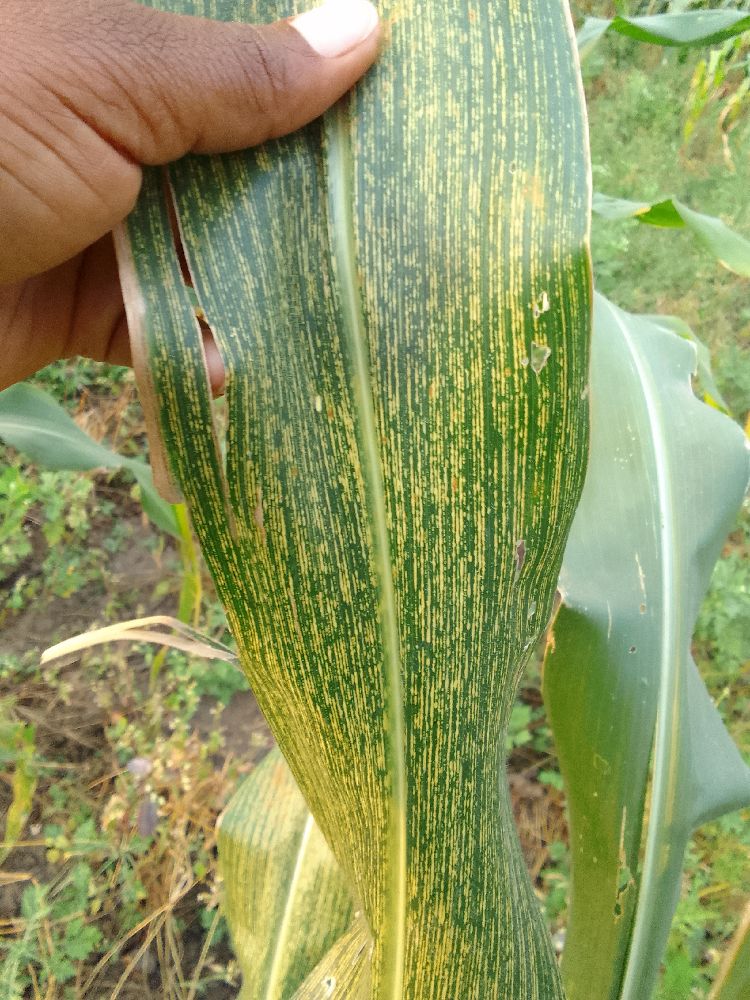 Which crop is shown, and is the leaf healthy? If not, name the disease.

maize, maize streak virus
